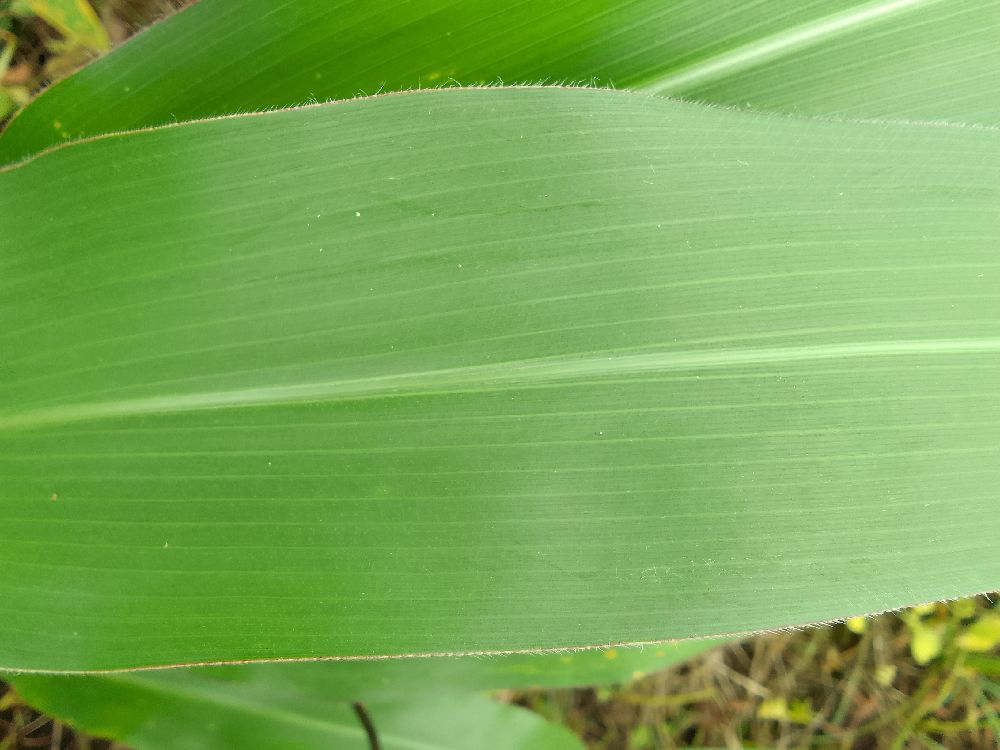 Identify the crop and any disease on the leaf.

maize, healthy
